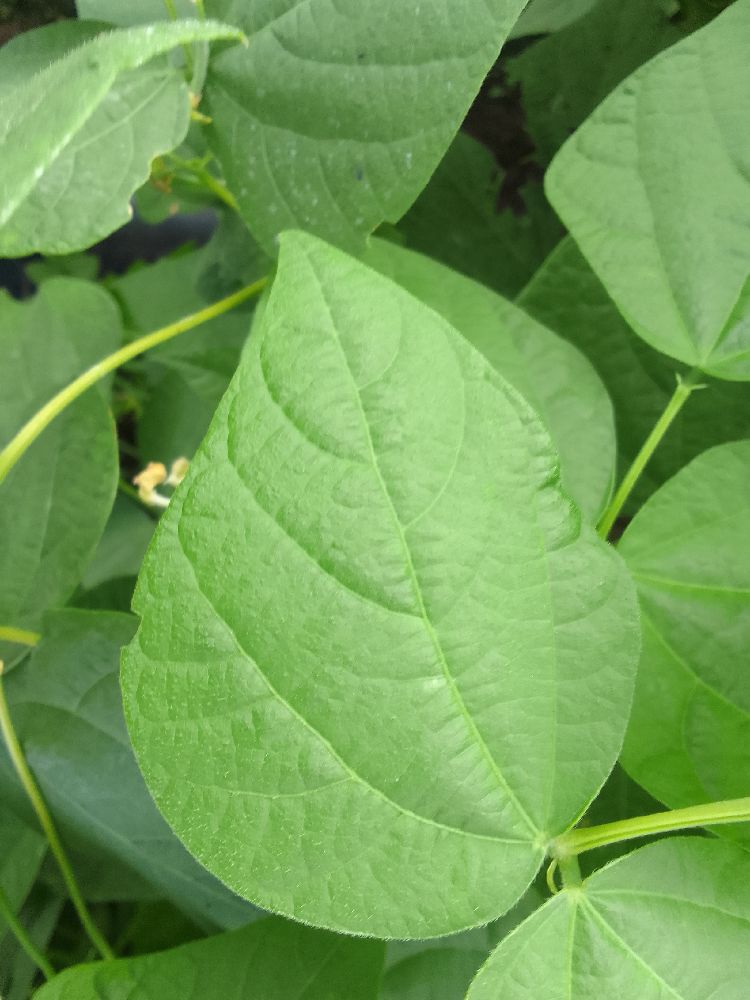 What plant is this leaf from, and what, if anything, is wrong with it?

common bean, healthy
